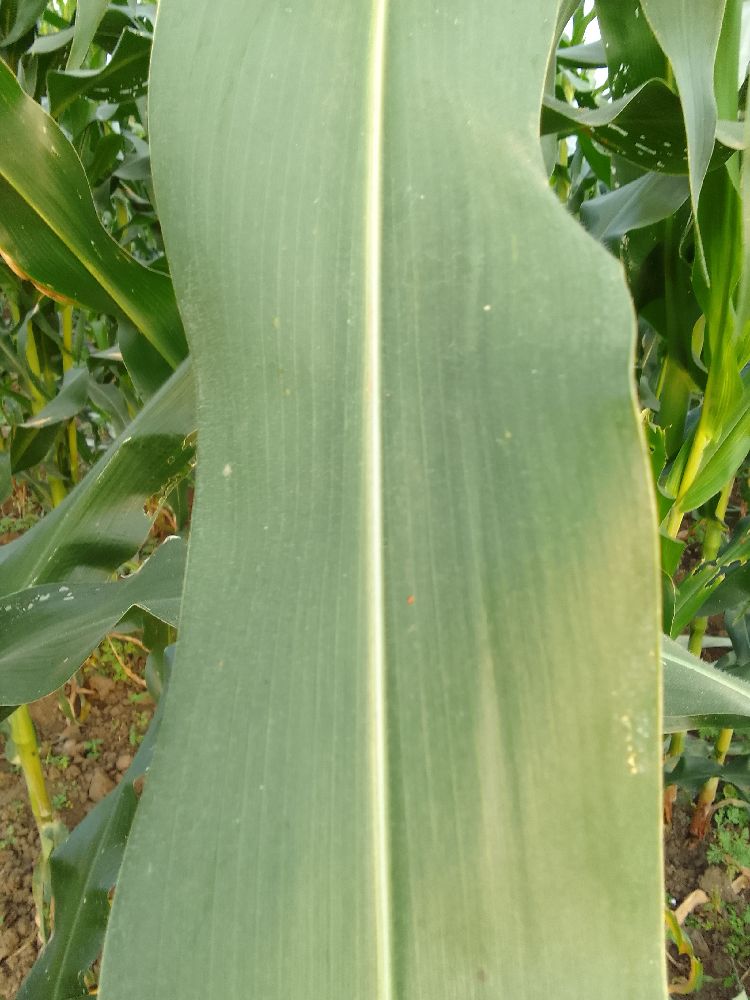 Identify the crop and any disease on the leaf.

maize, healthy
